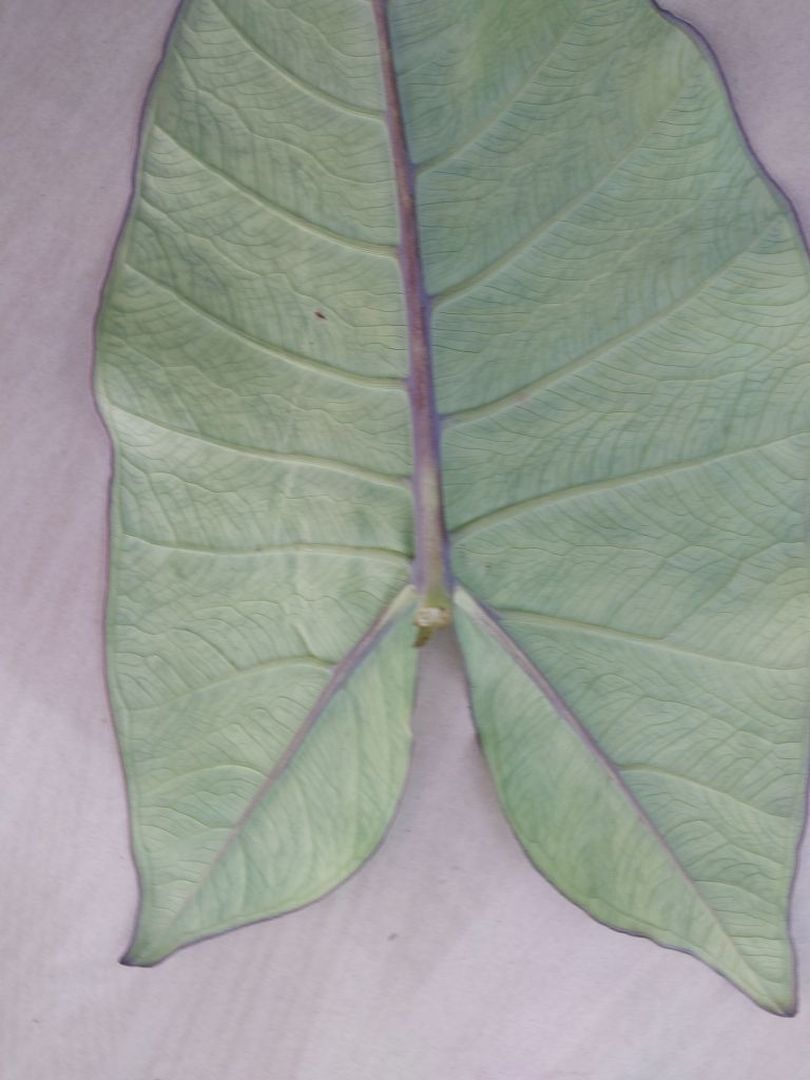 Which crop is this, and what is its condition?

taro, mosaic
